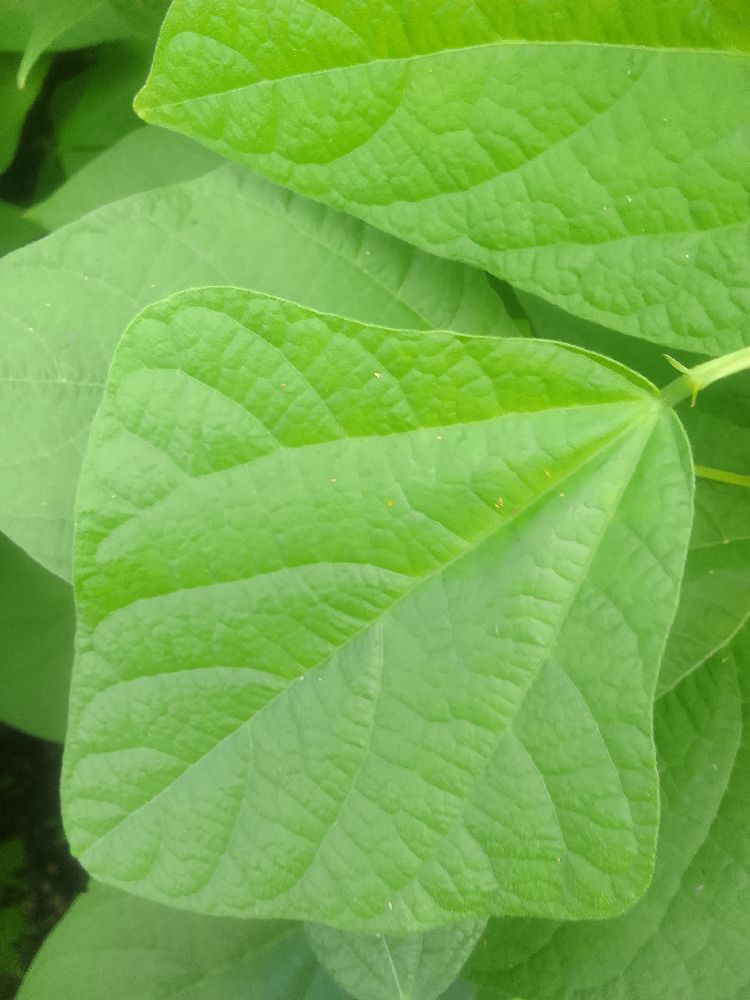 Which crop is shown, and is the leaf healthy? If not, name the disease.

common bean, healthy
